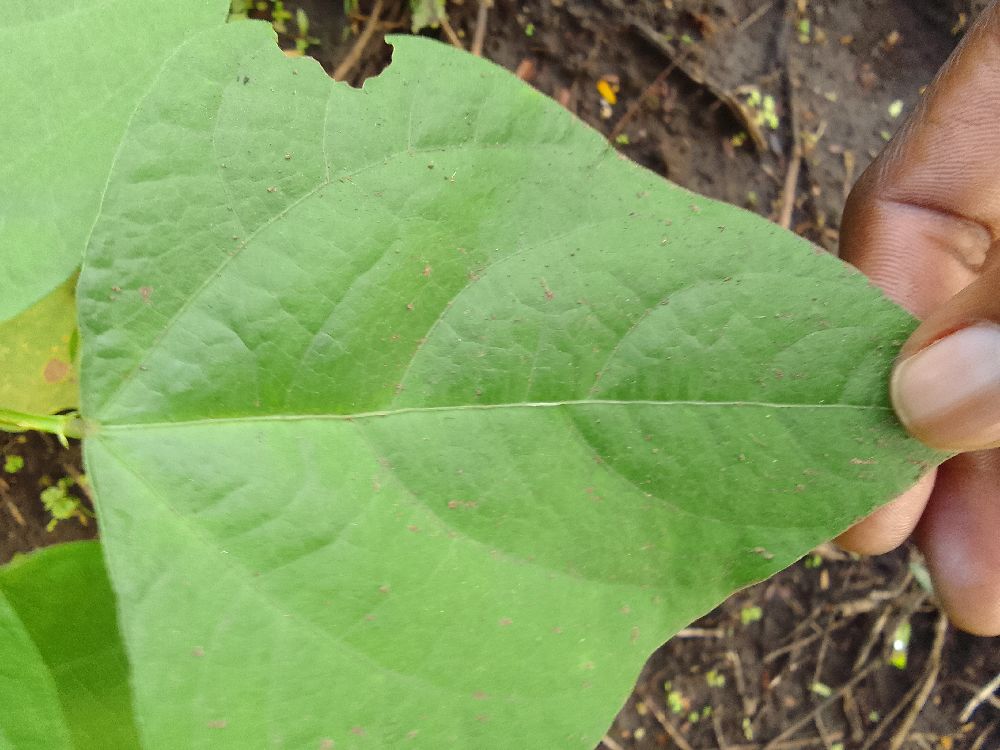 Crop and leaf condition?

common bean, healthy
